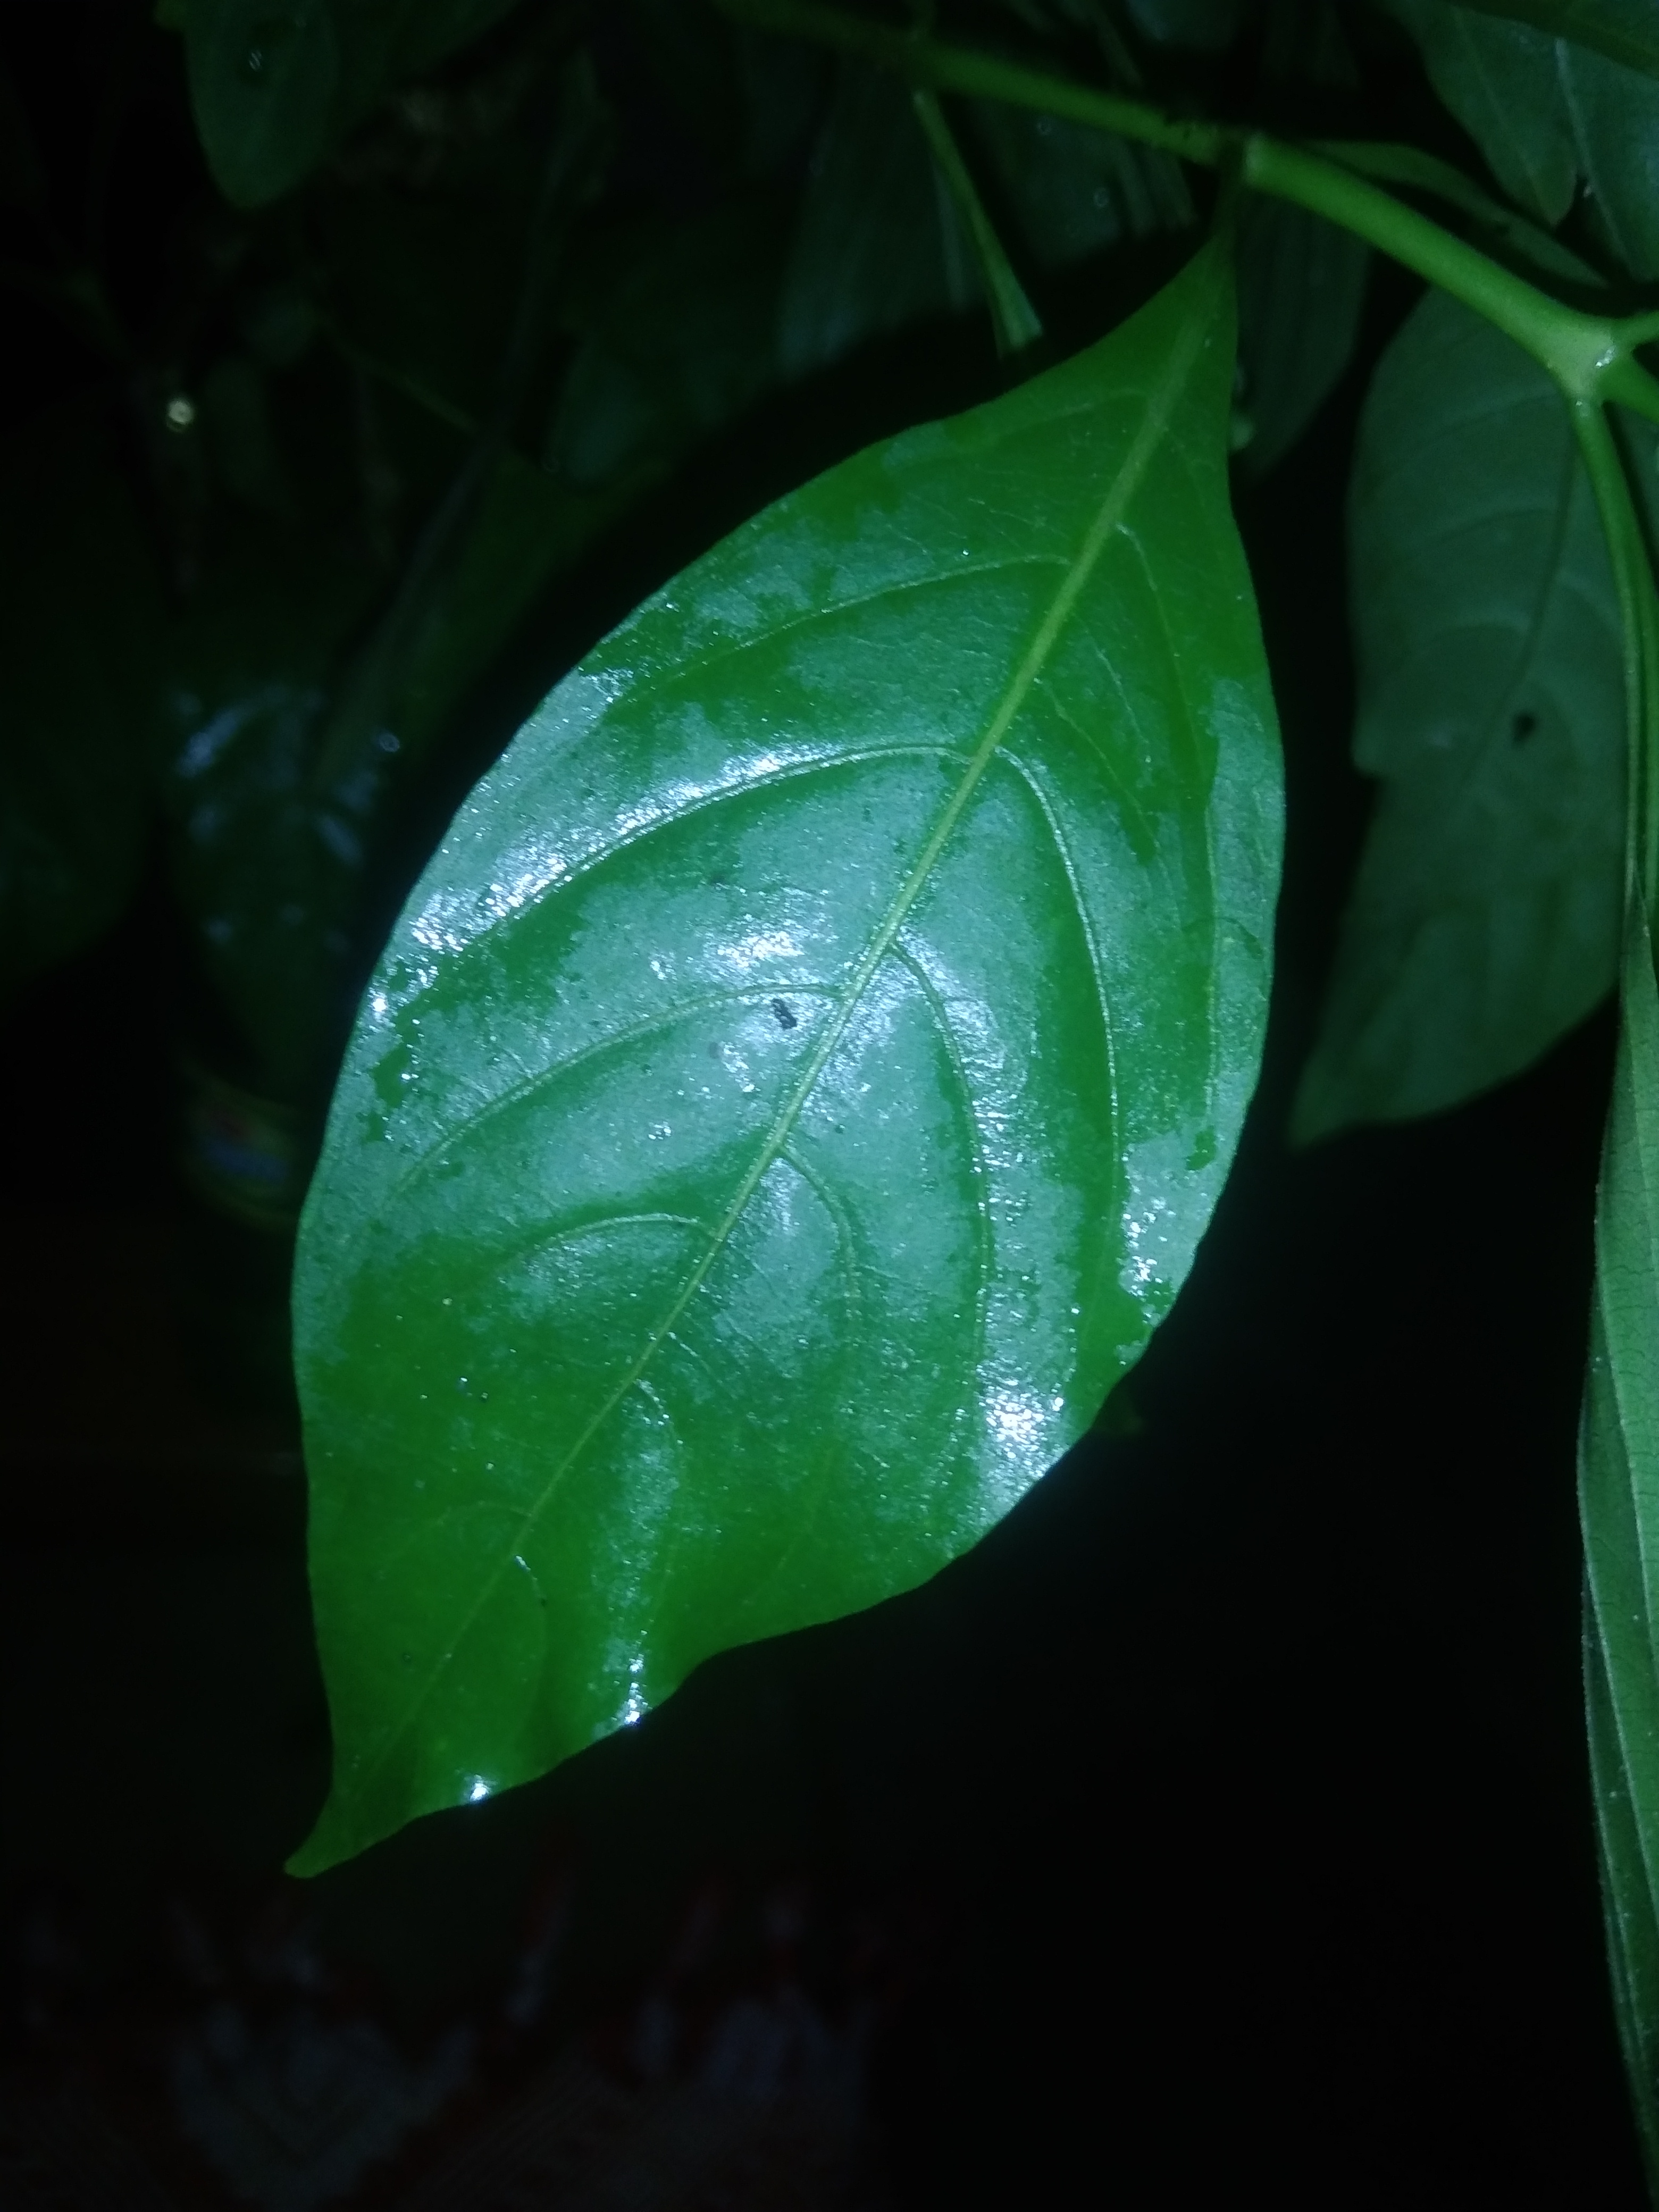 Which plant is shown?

vasaka
